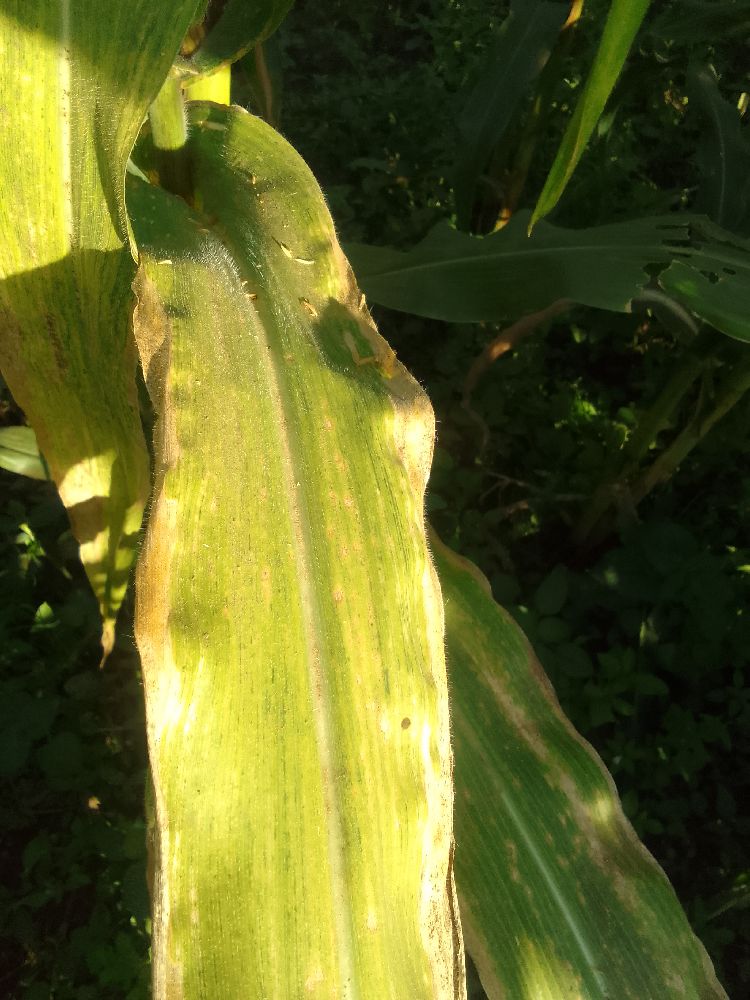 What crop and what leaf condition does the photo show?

maize, maize lethal necrosis
